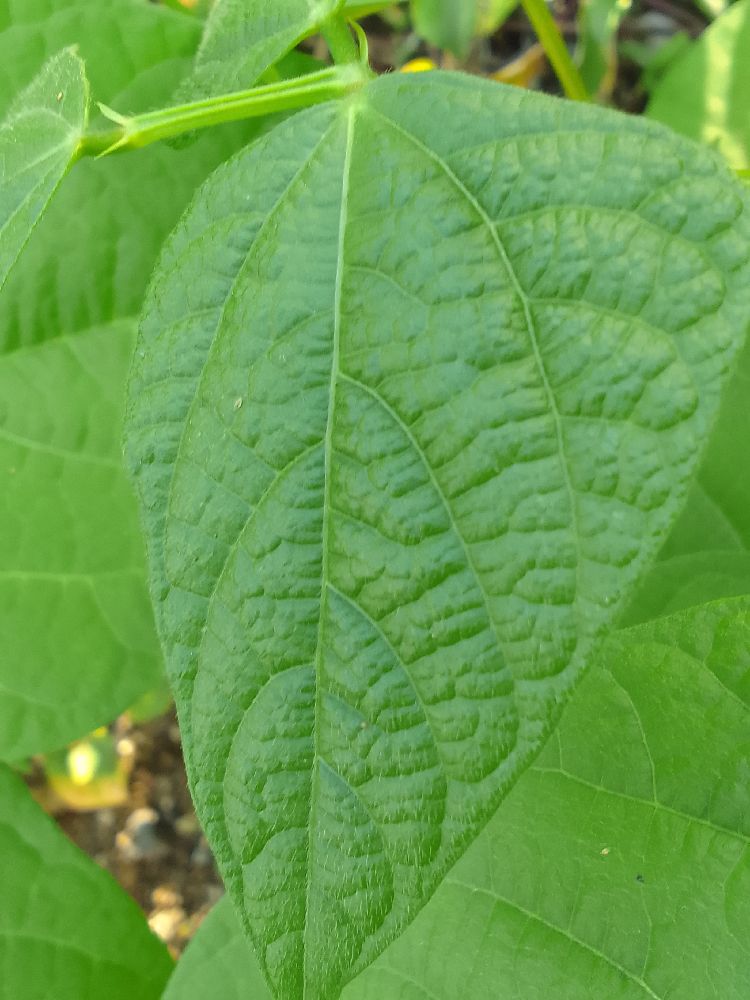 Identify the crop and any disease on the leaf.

common bean, healthy
